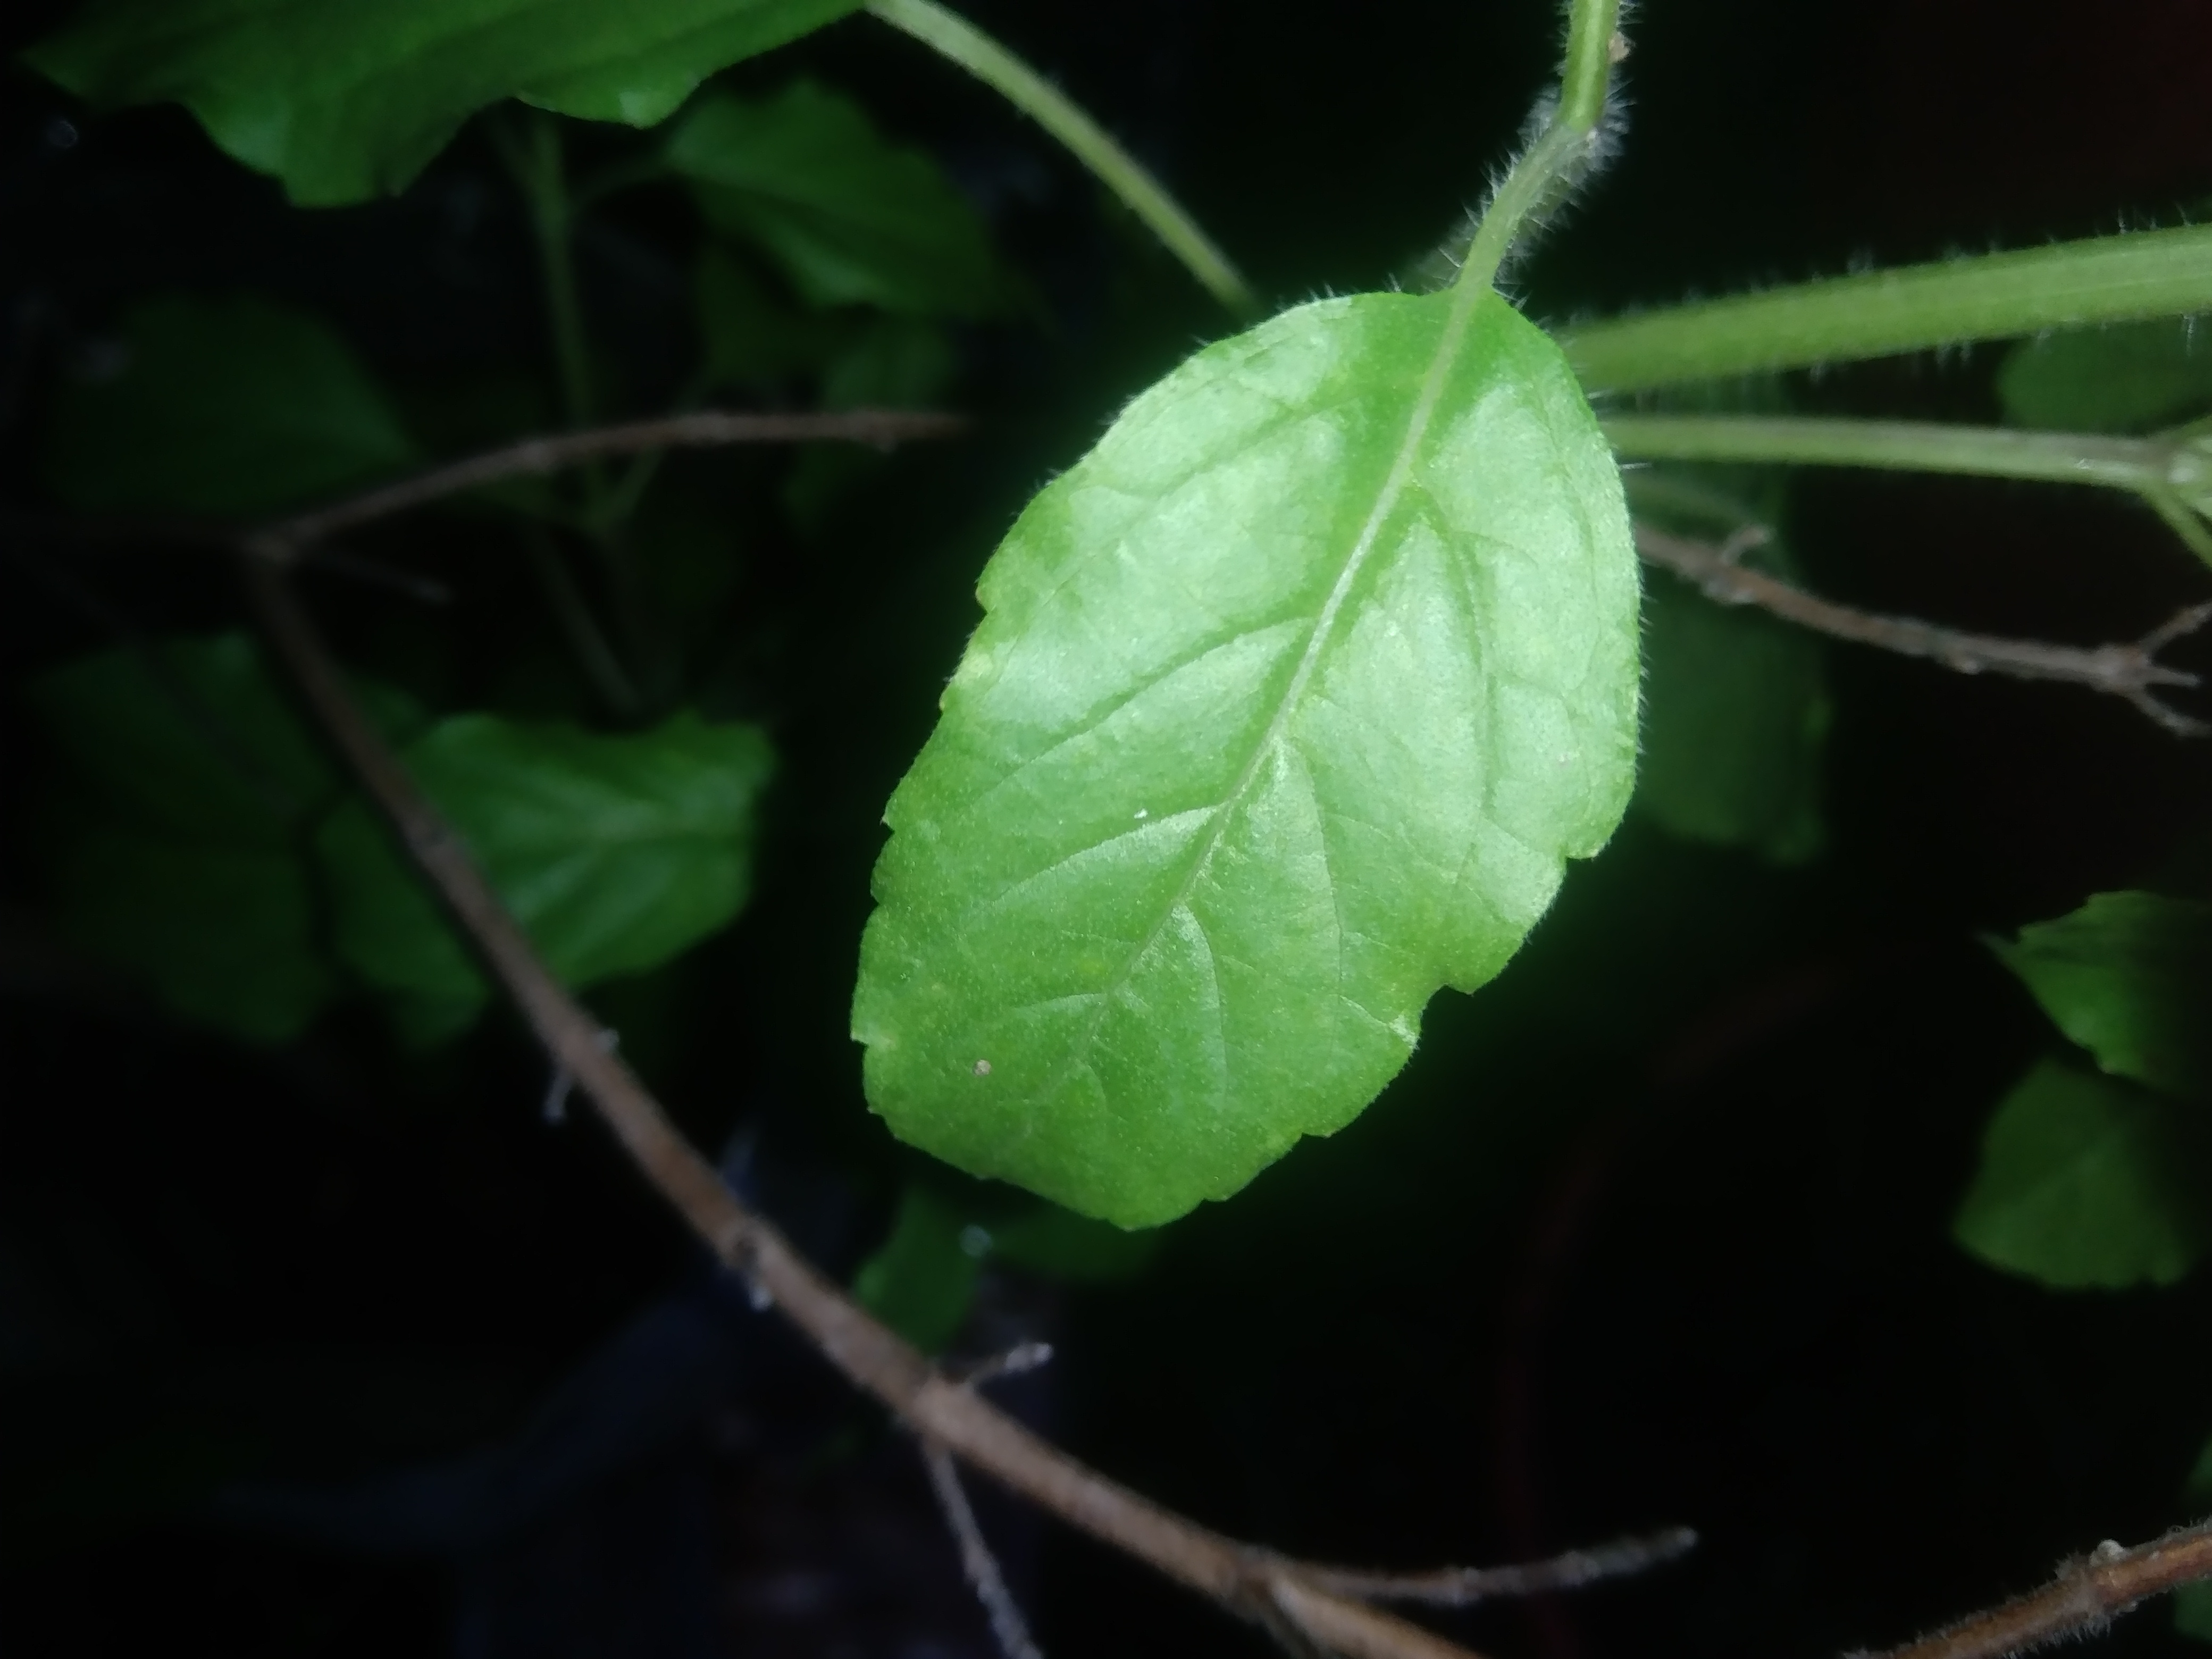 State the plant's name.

tulshi
